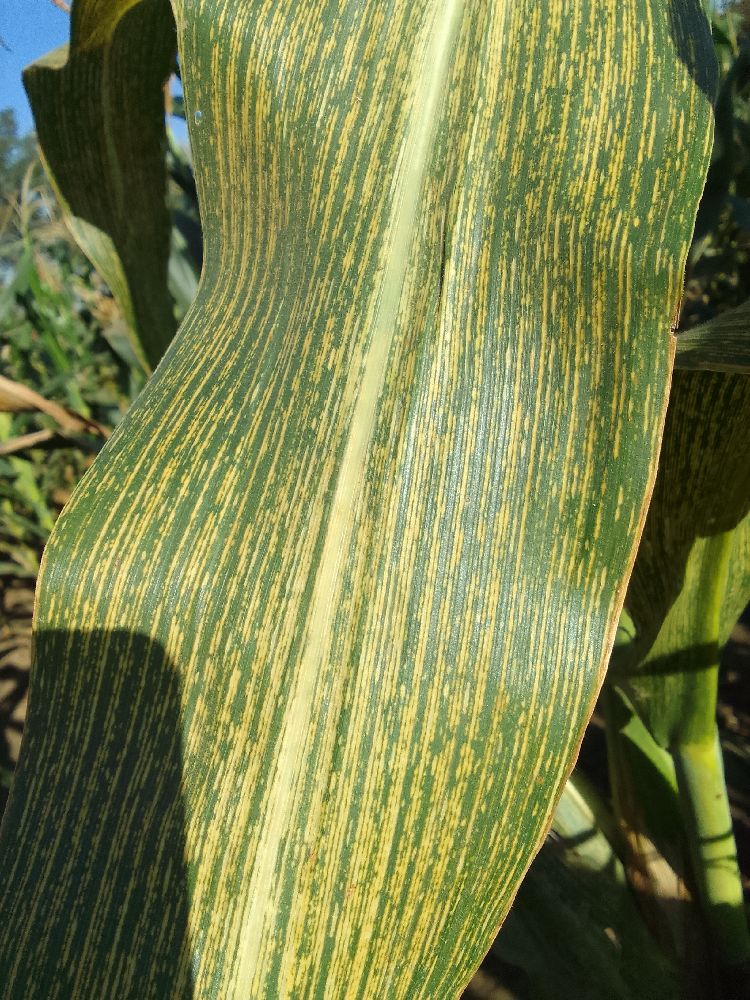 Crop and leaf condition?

maize, maize streak virus
